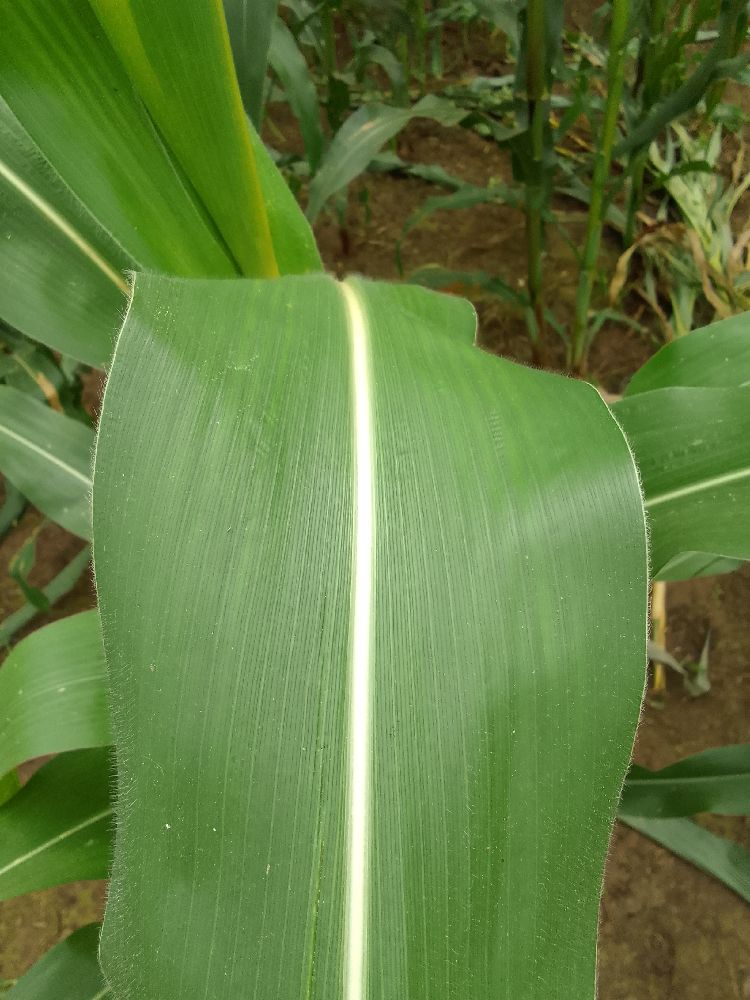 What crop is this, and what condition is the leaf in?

maize, healthy
